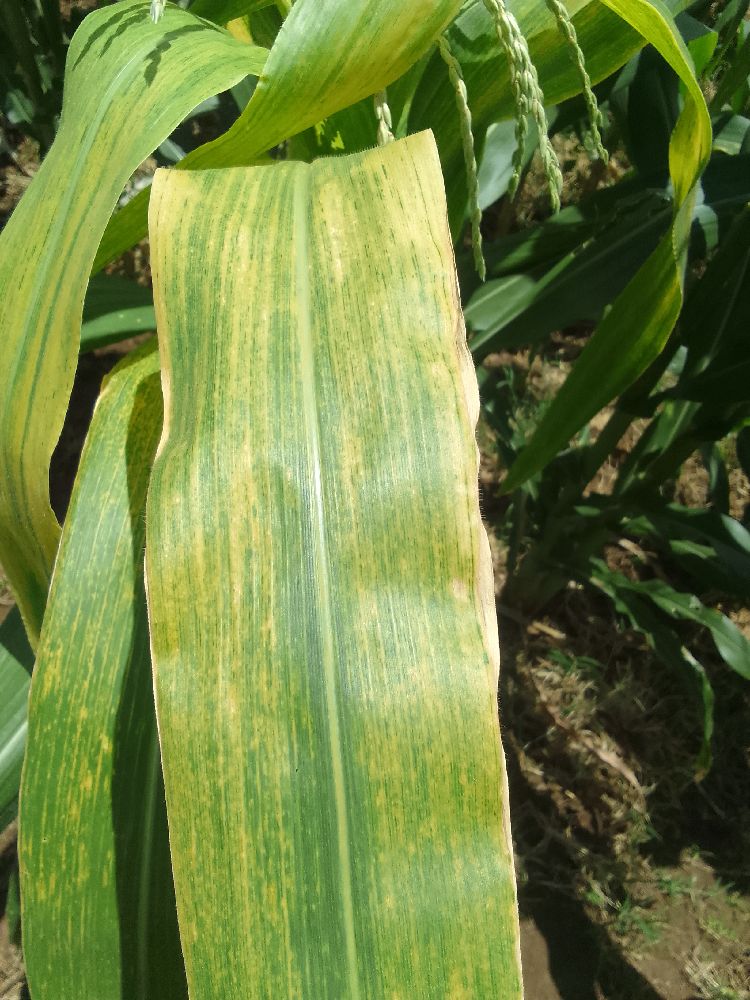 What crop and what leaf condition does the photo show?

maize, maize lethal necrosis
